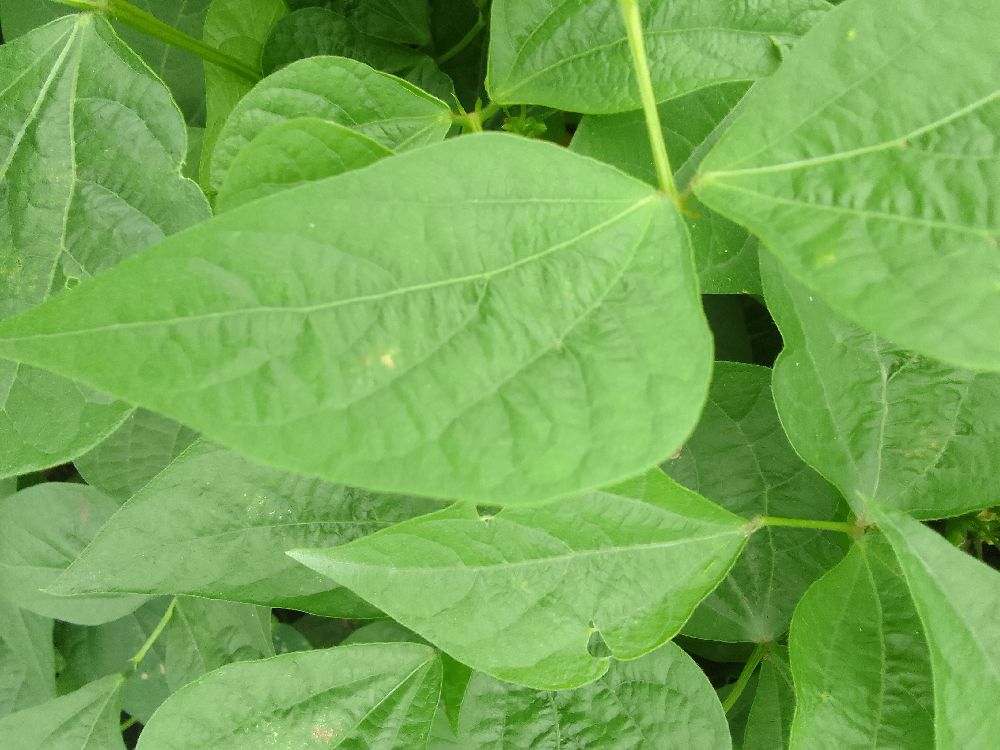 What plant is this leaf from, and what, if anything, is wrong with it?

common bean, healthy
